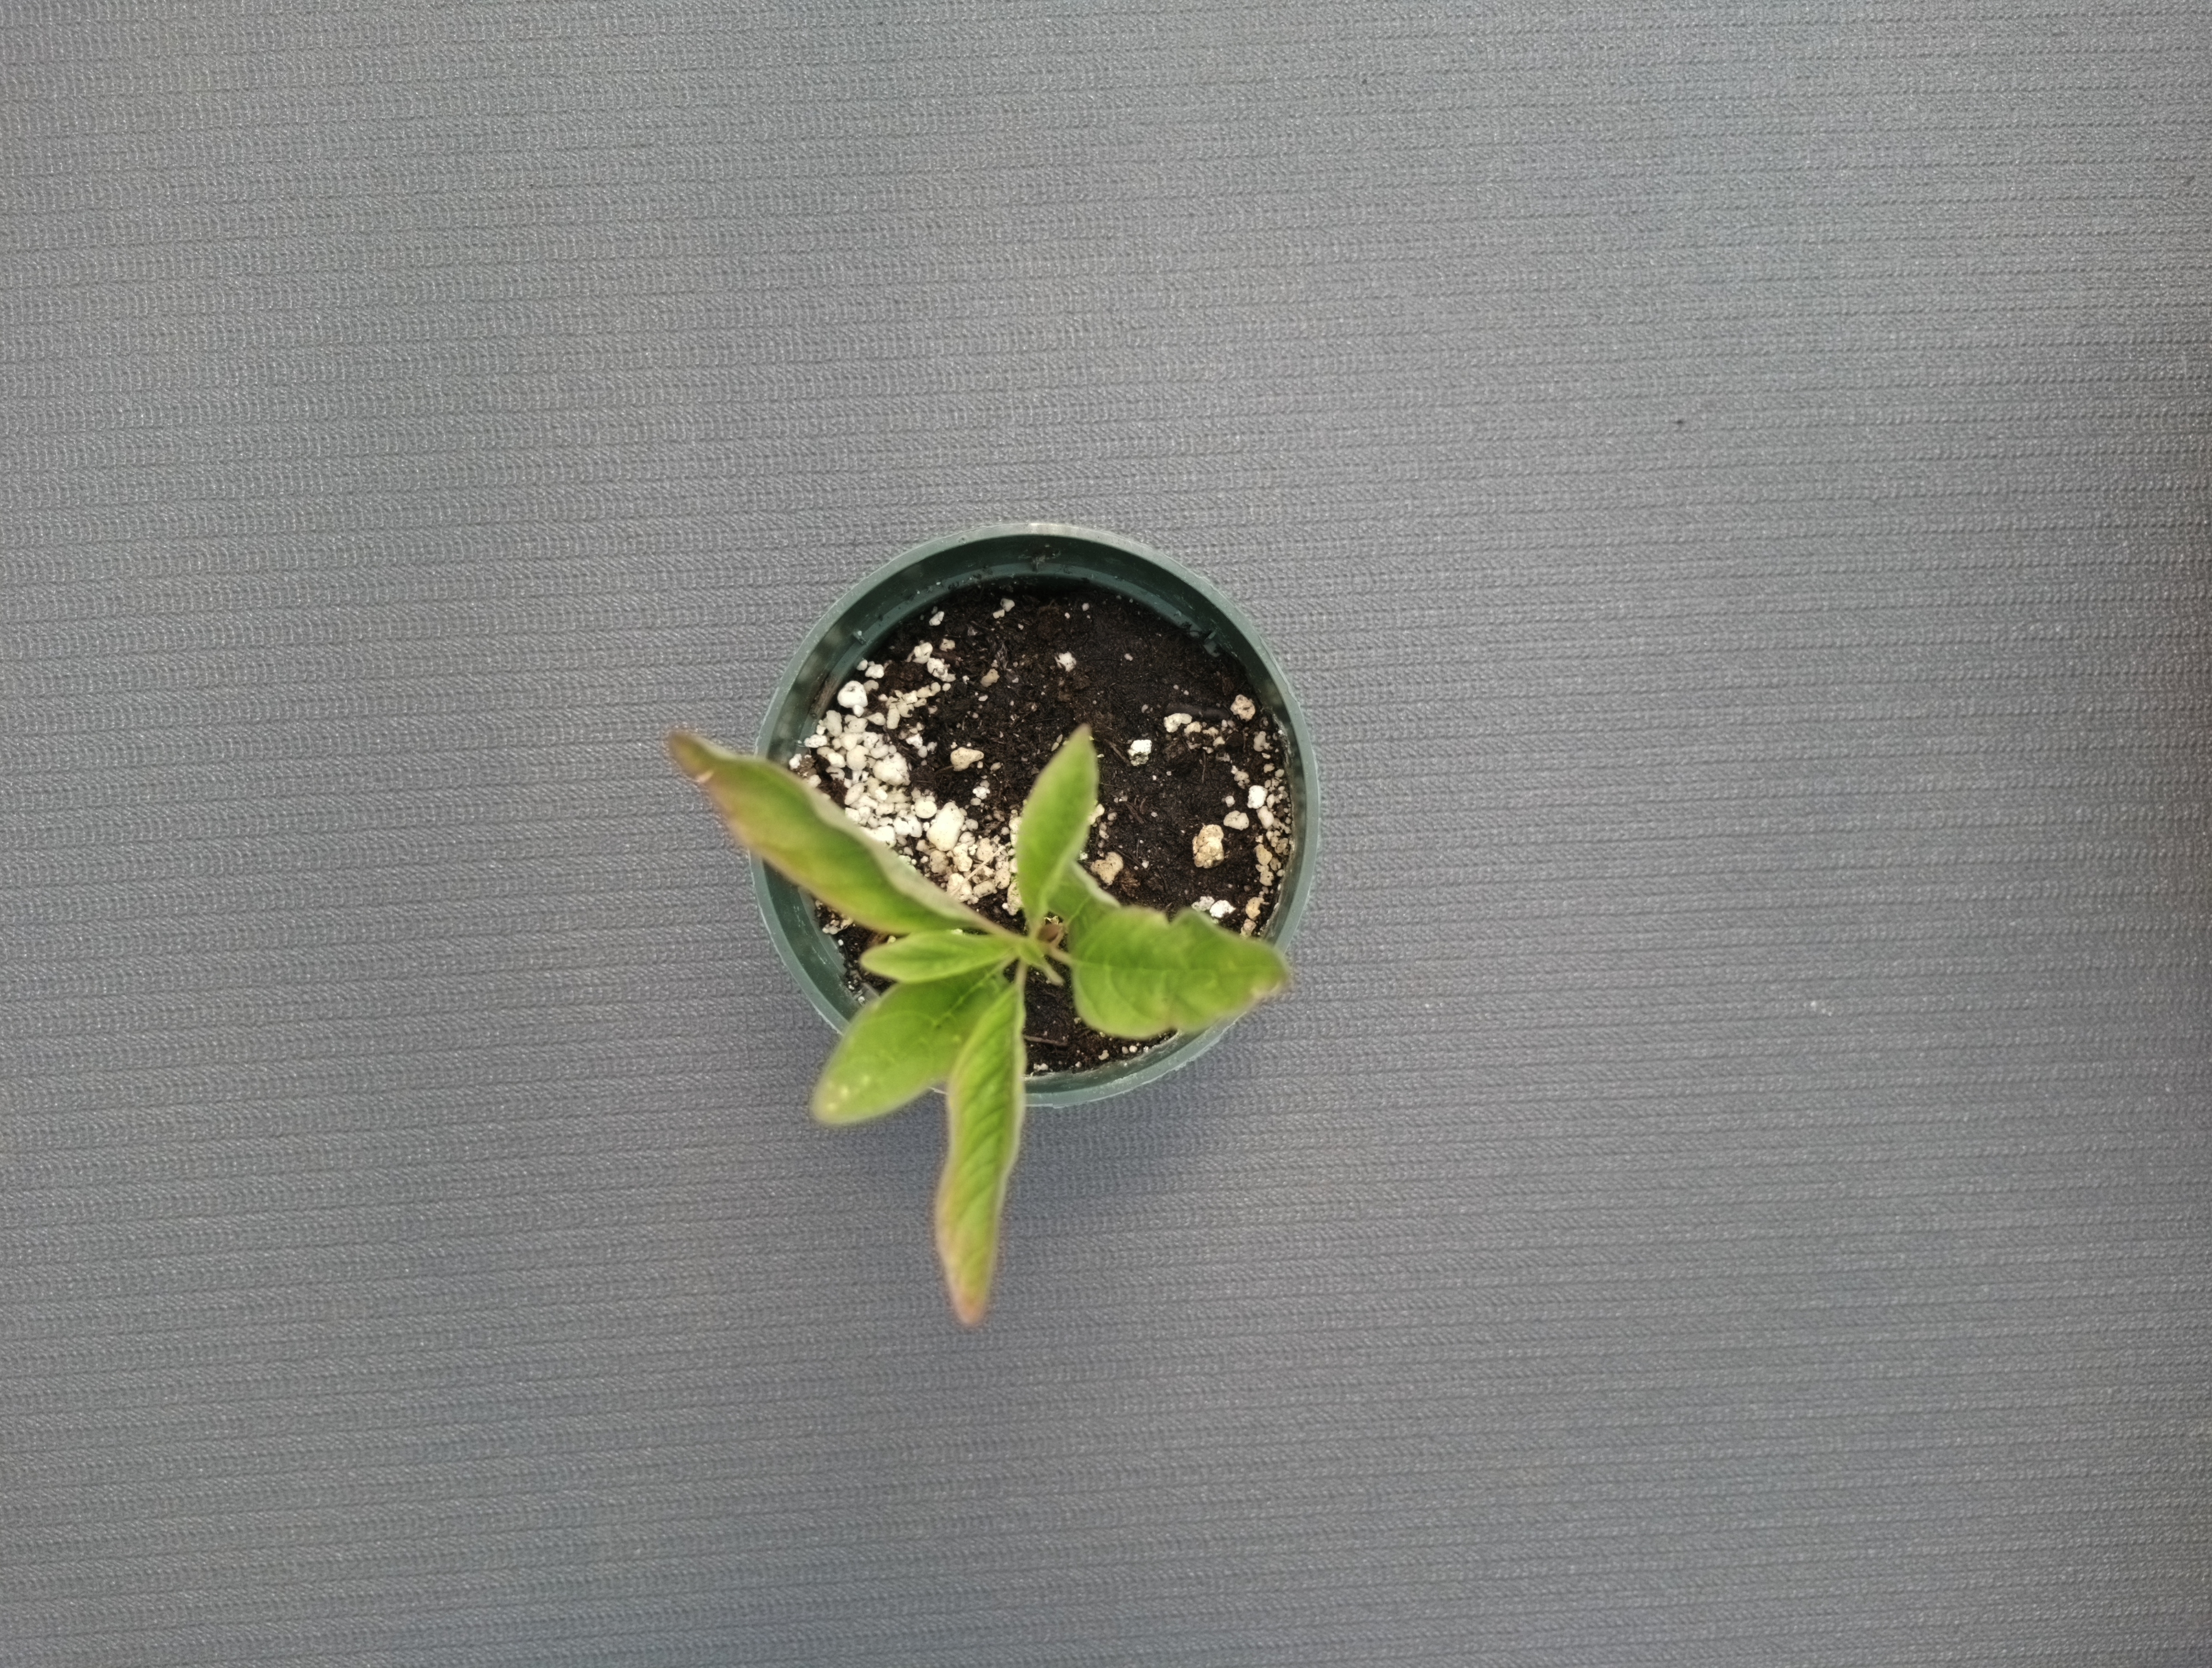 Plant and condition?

waterhemp, healthy untreated
